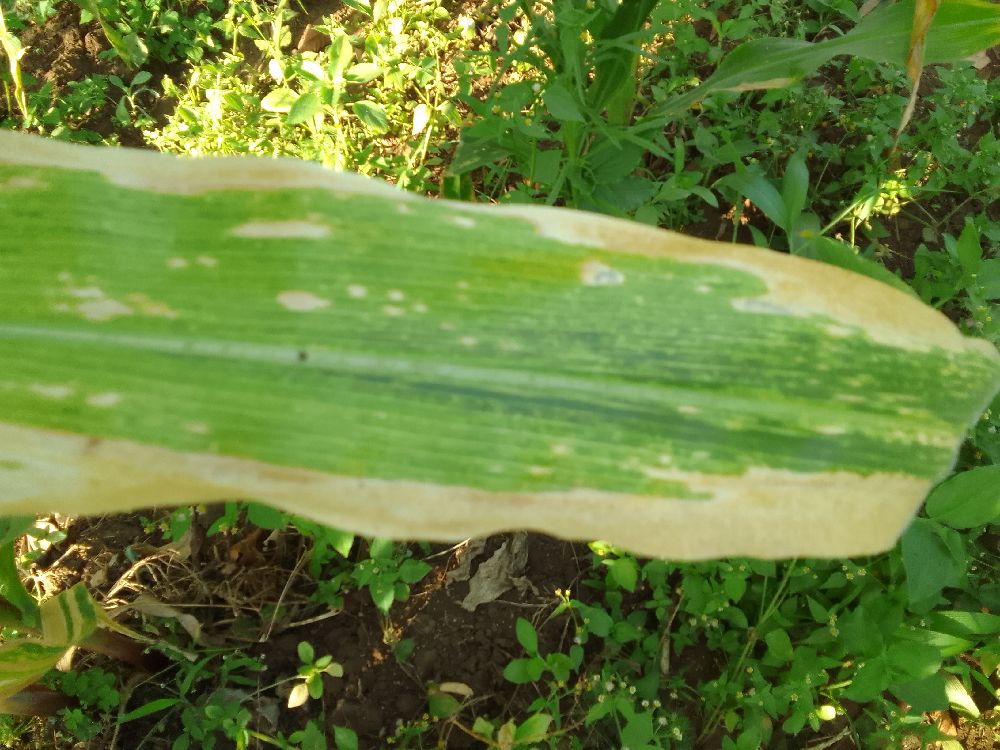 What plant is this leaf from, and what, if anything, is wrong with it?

maize, maize lethal necrosis
